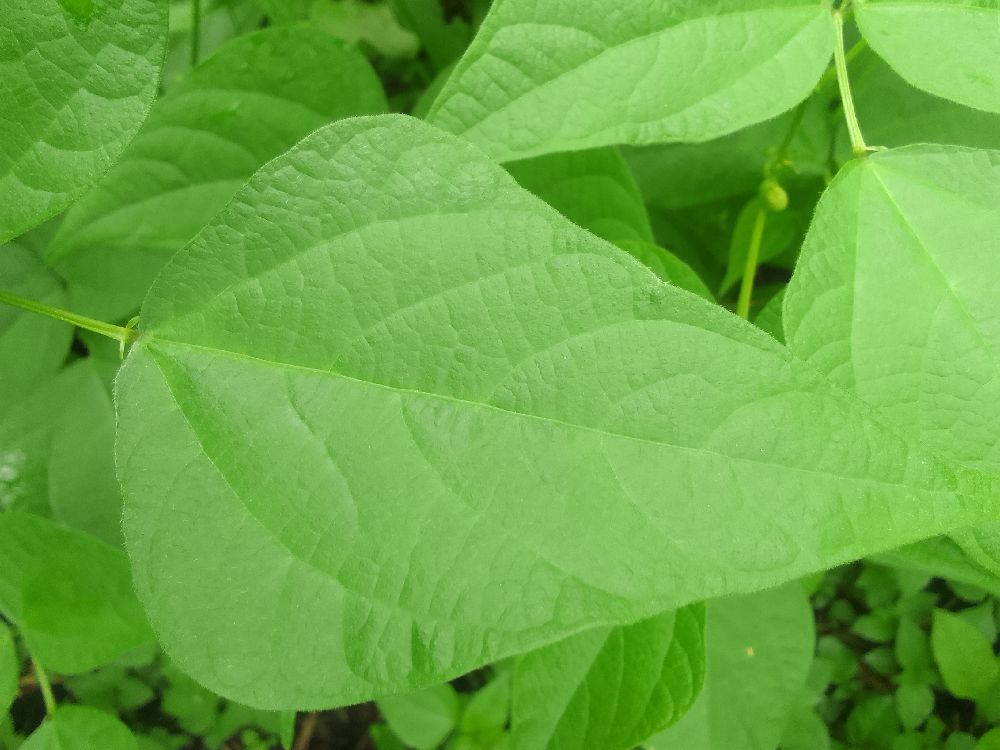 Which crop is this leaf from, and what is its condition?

common bean, healthy
